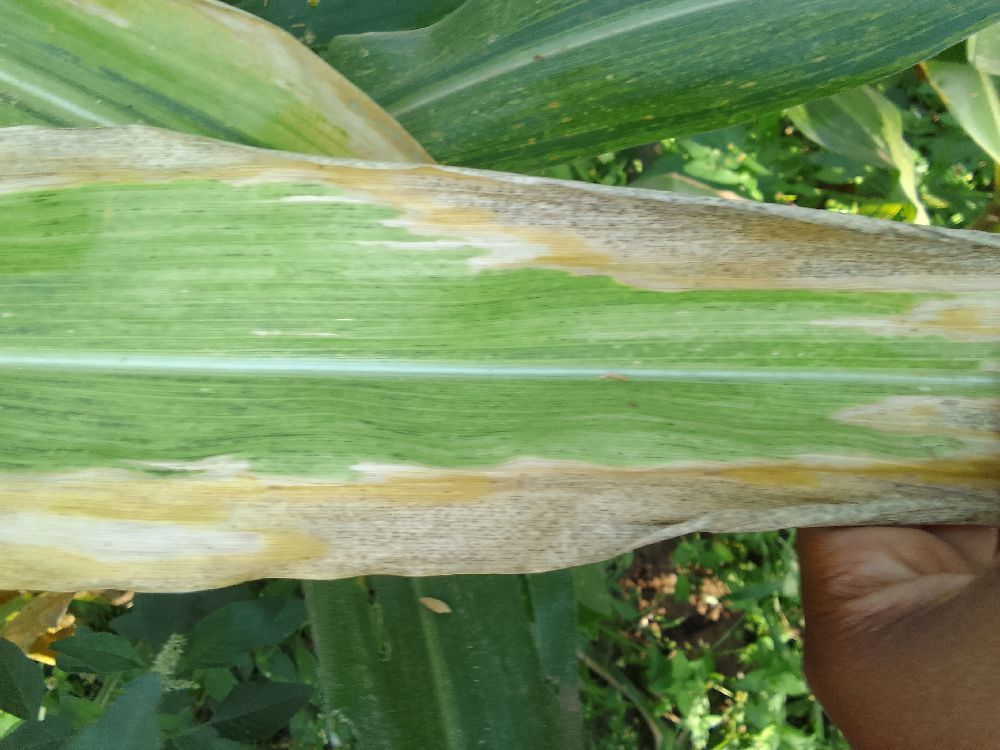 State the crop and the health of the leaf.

maize, maize lethal necrosis
